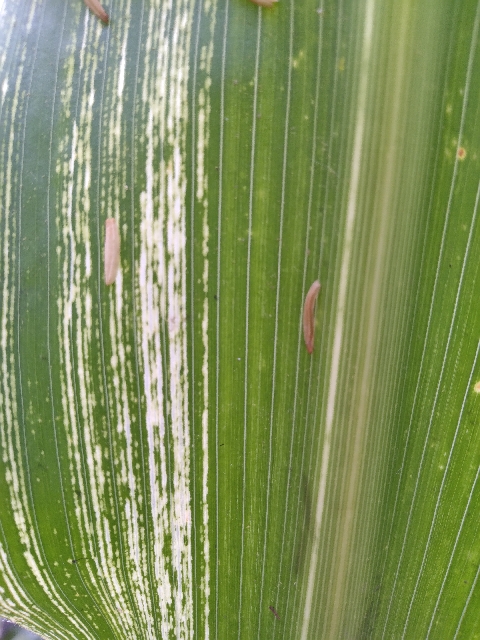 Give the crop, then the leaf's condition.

maize, maize streak virus
